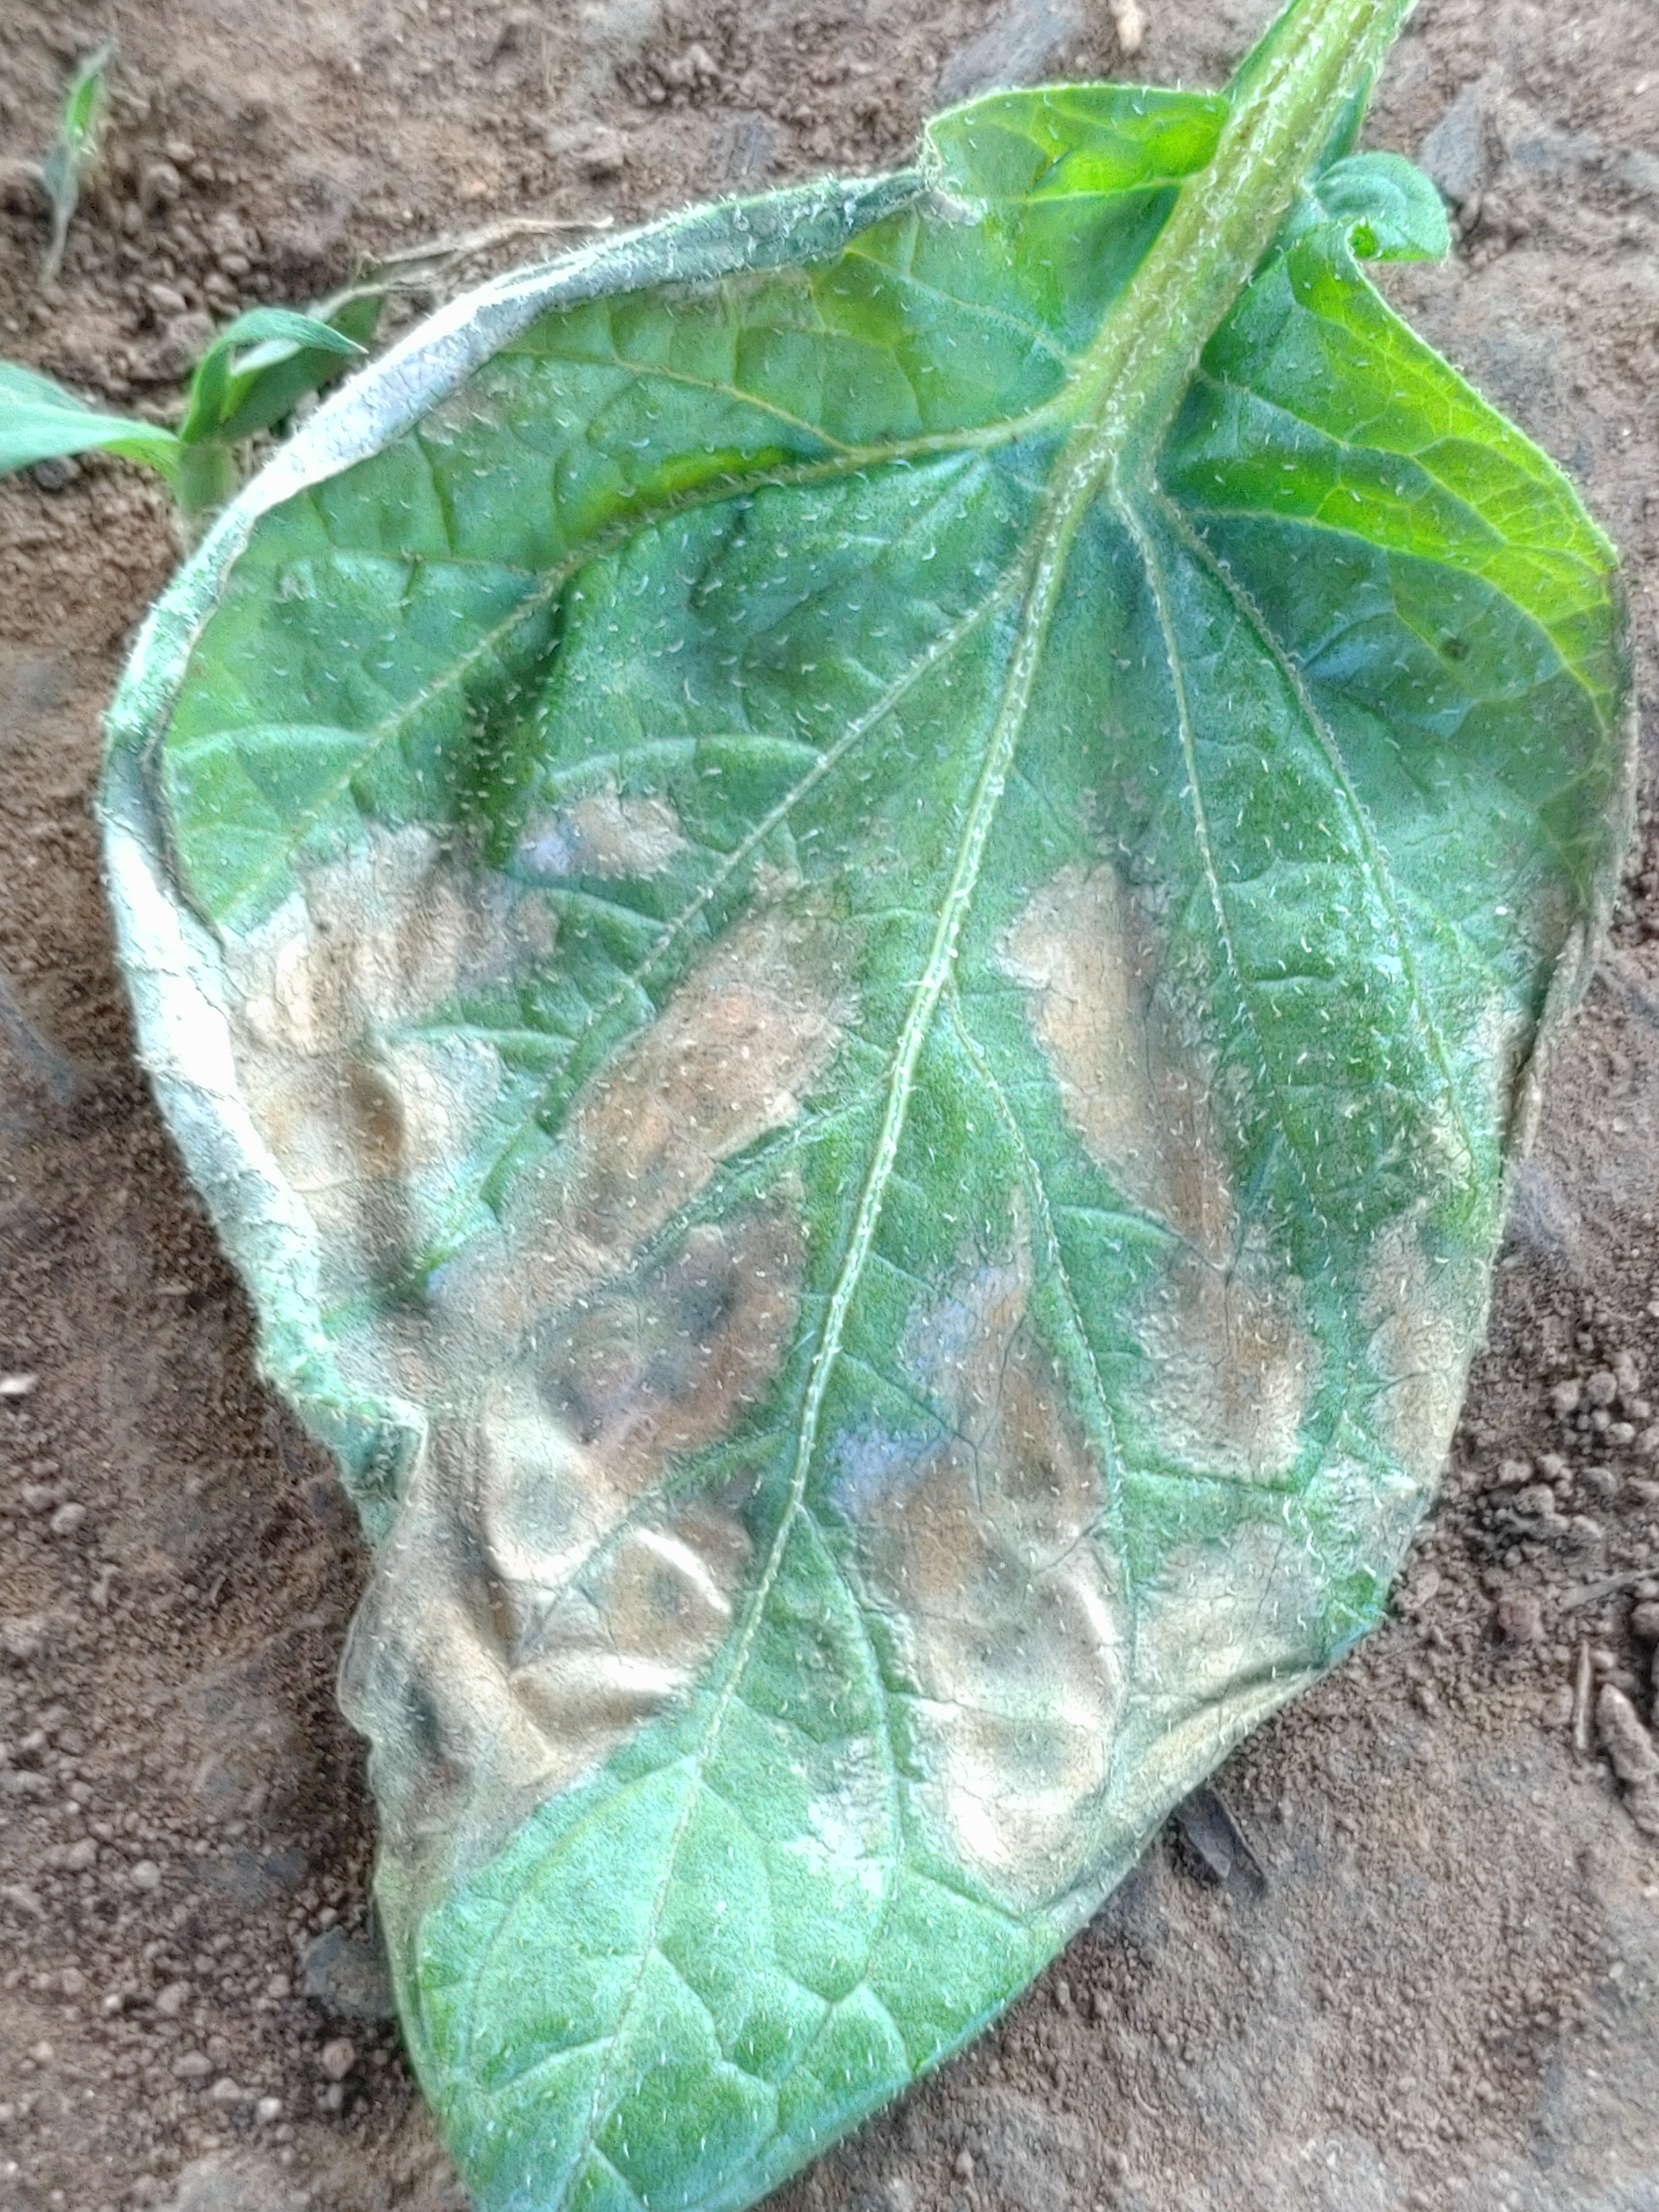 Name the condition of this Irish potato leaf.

early blight
